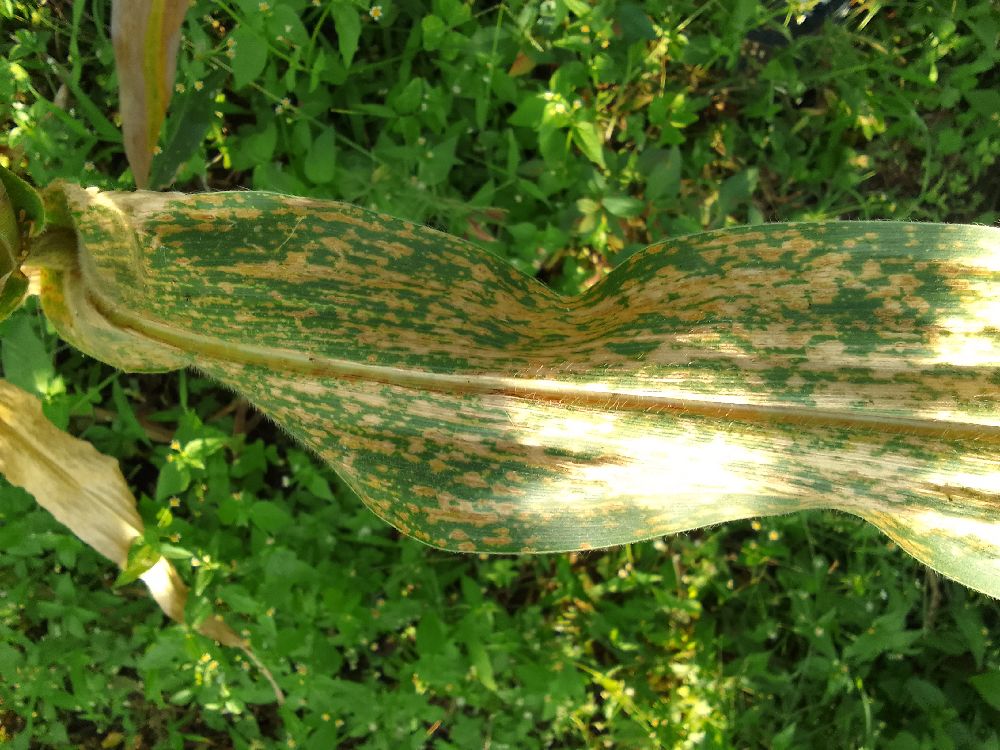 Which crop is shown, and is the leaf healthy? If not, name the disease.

maize, maize lethal necrosis
